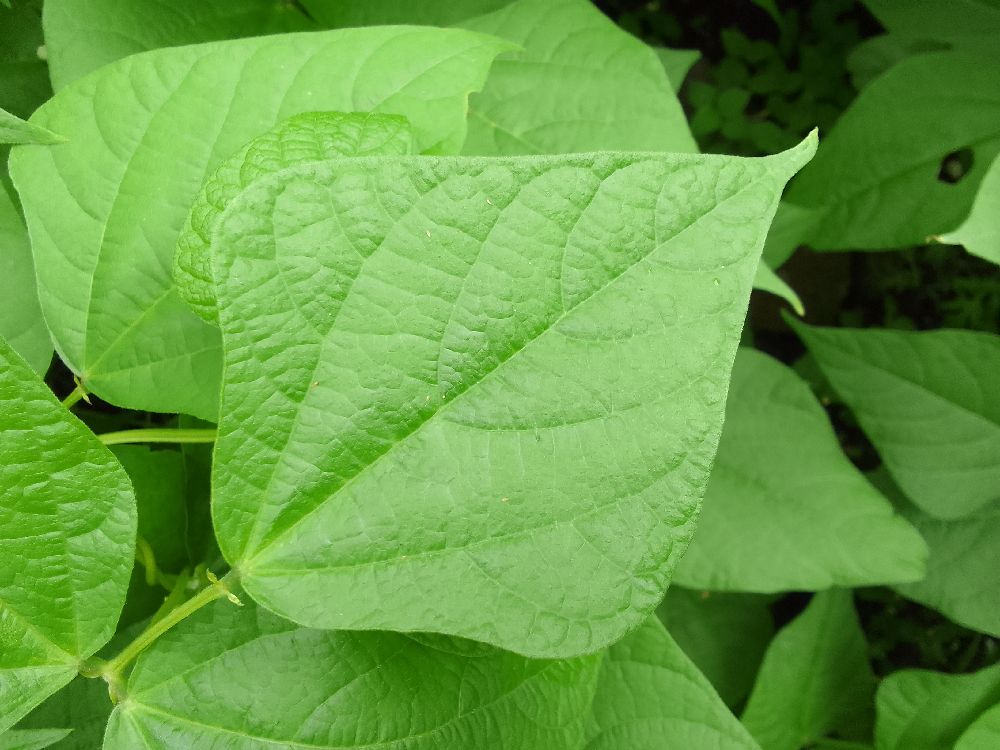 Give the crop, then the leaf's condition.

common bean, healthy
